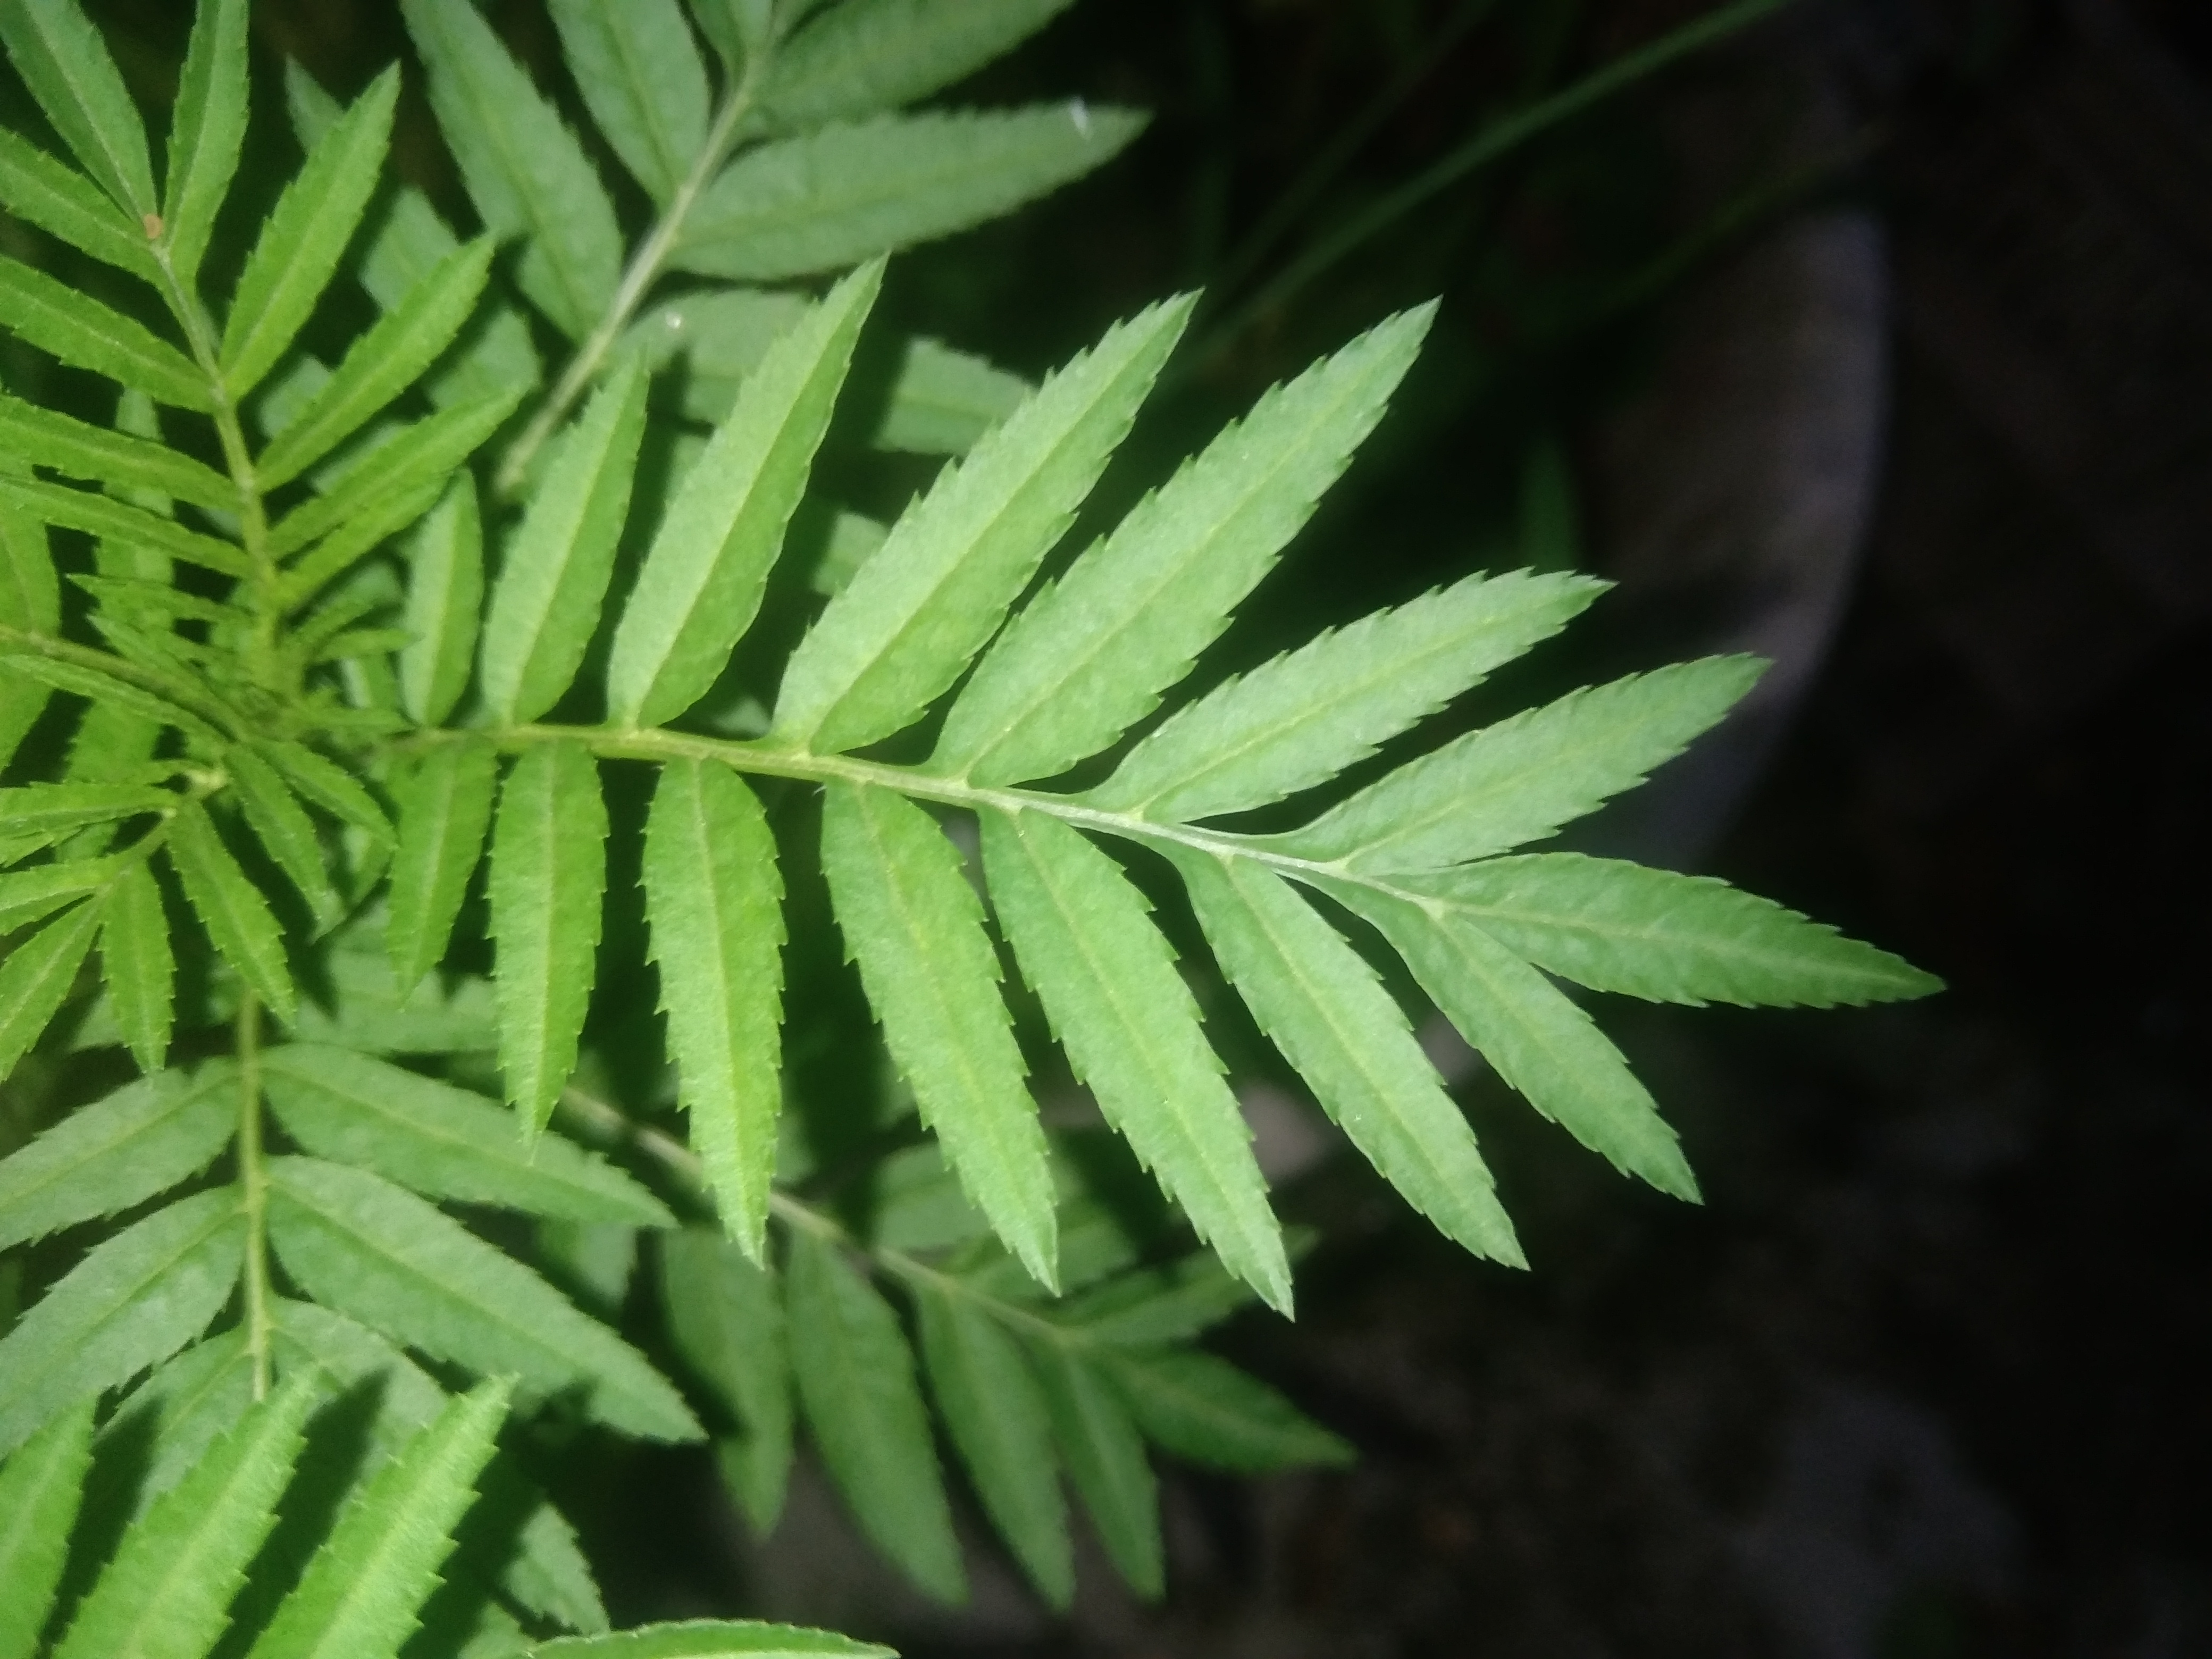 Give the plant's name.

marigold
